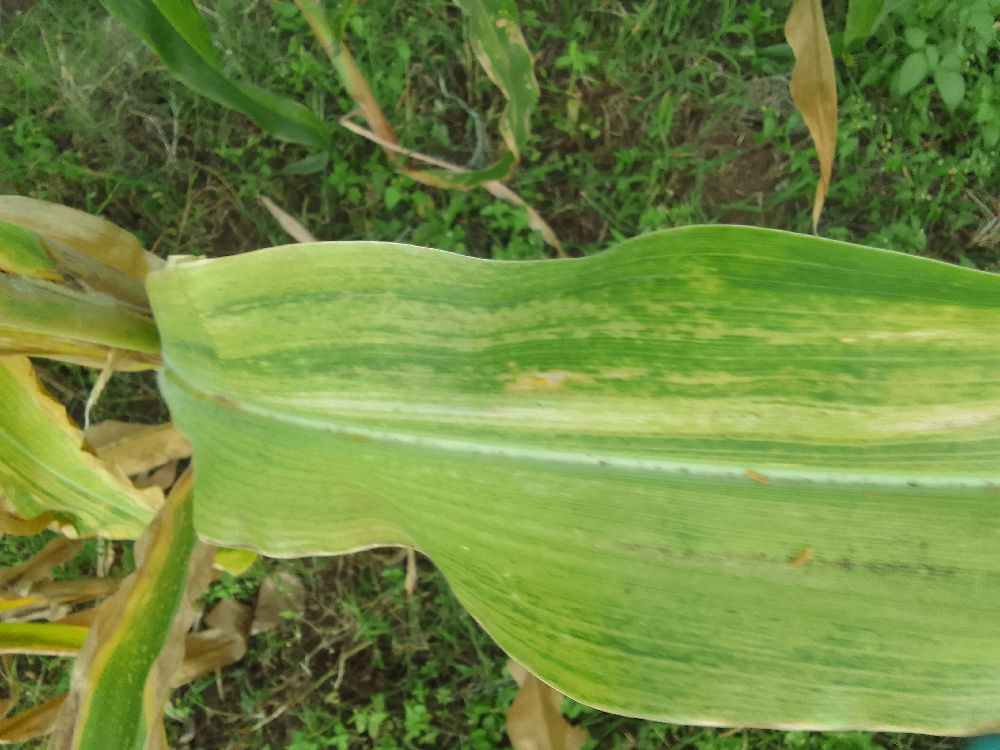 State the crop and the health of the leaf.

maize, maize lethal necrosis
